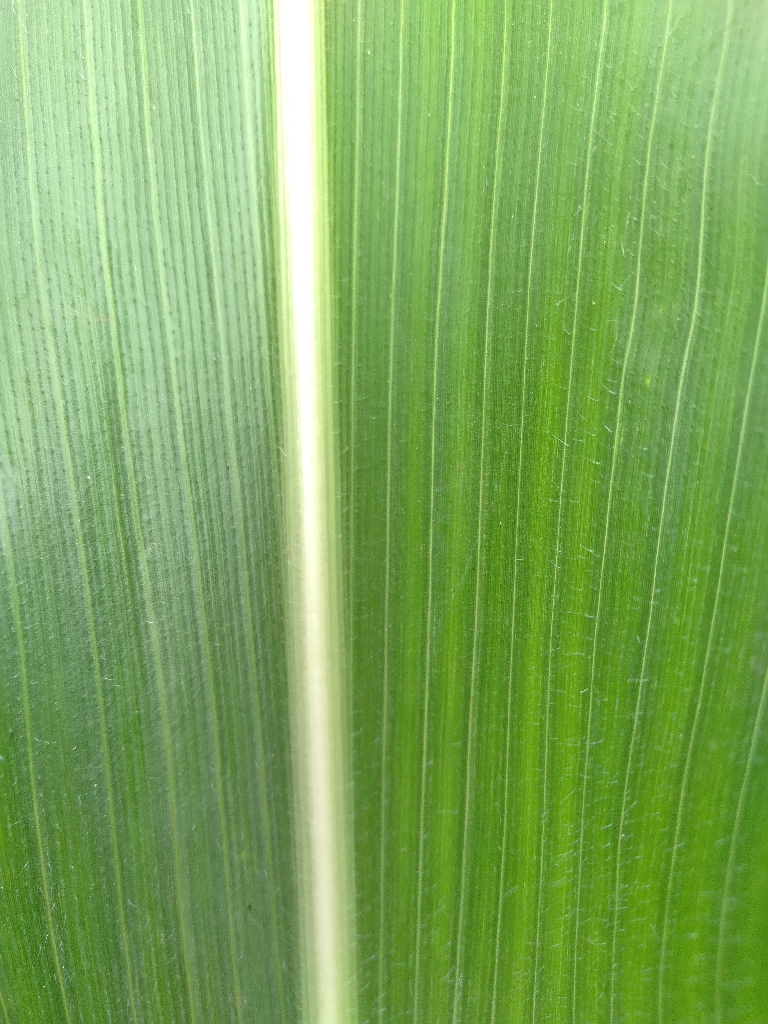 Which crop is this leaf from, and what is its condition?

maize, healthy
